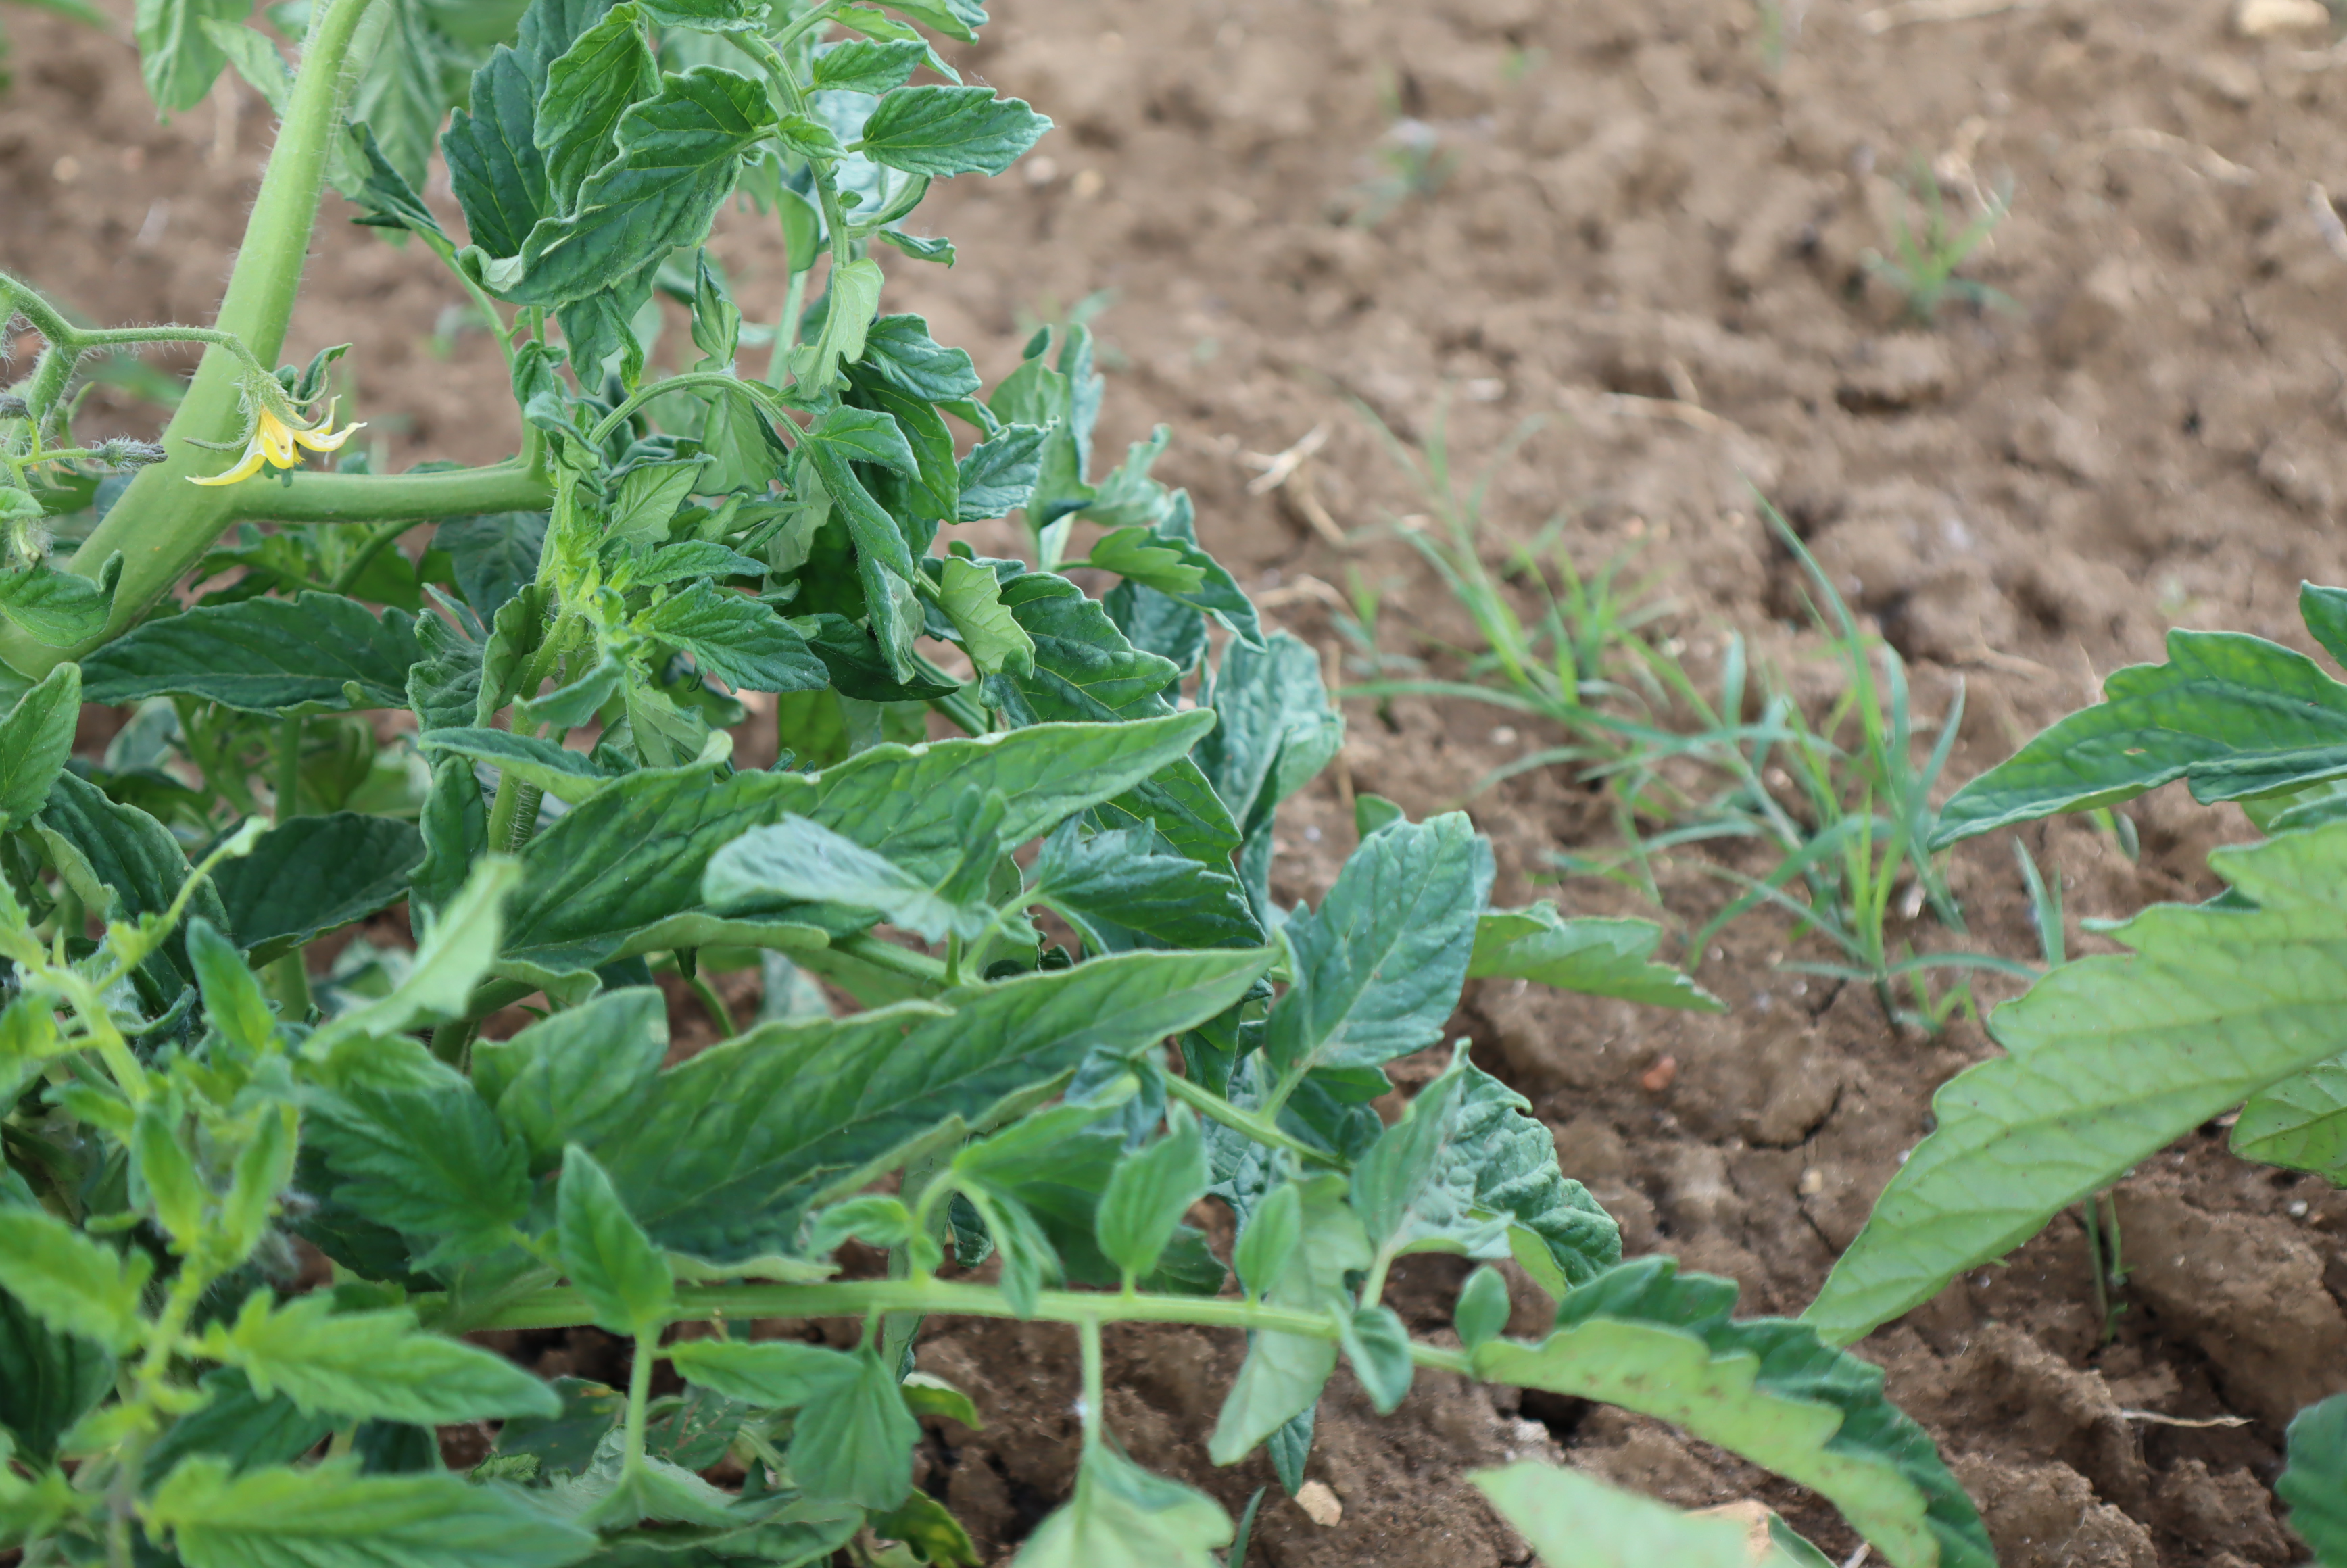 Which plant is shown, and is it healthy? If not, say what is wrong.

tomato, water stress
